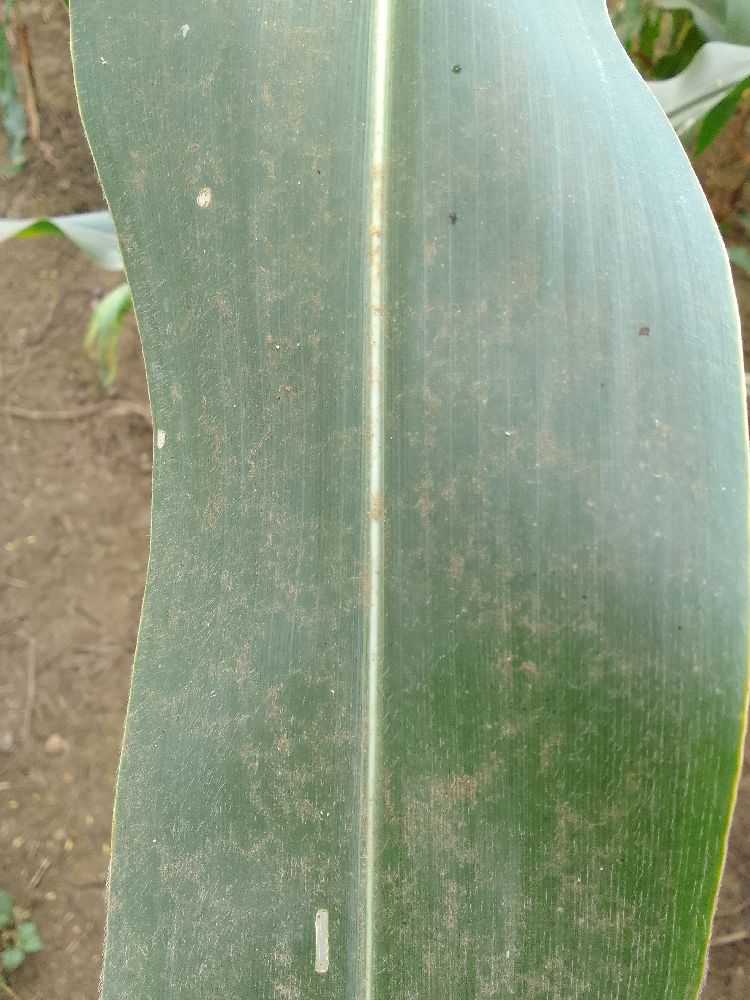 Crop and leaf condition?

maize, healthy
